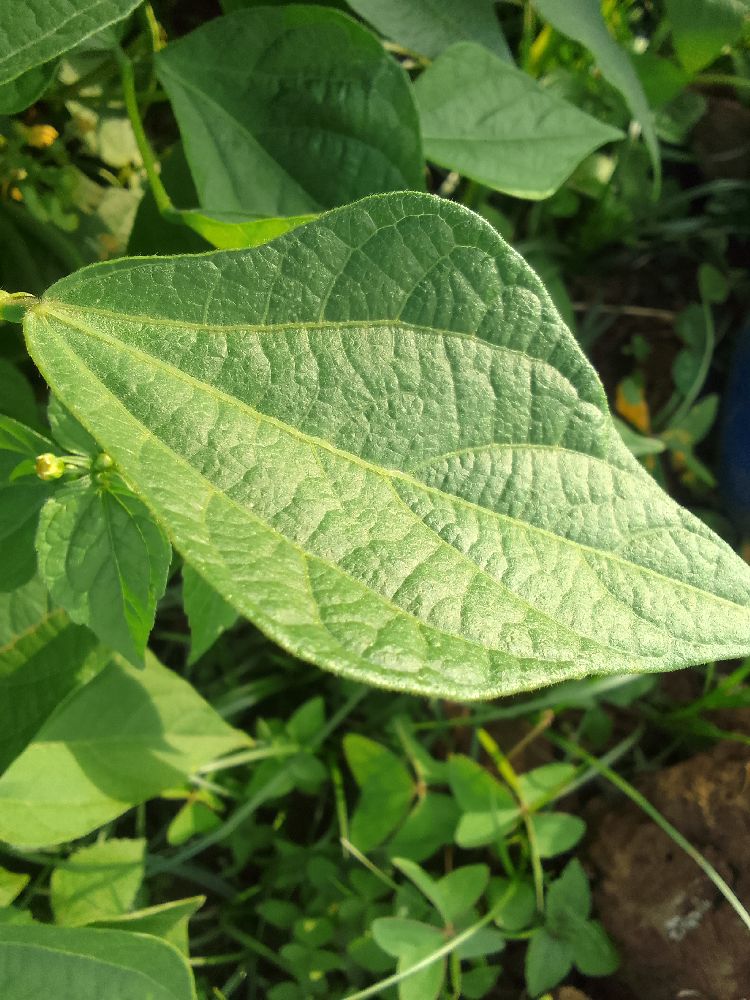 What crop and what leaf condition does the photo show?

common bean, healthy
